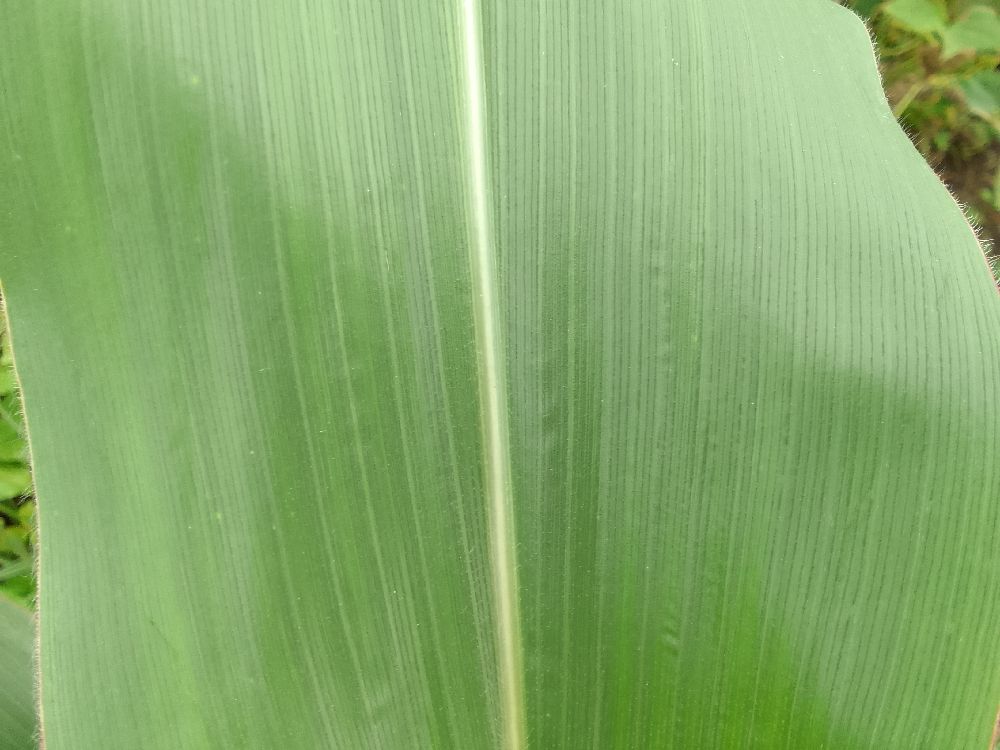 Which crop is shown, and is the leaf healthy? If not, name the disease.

maize, healthy
